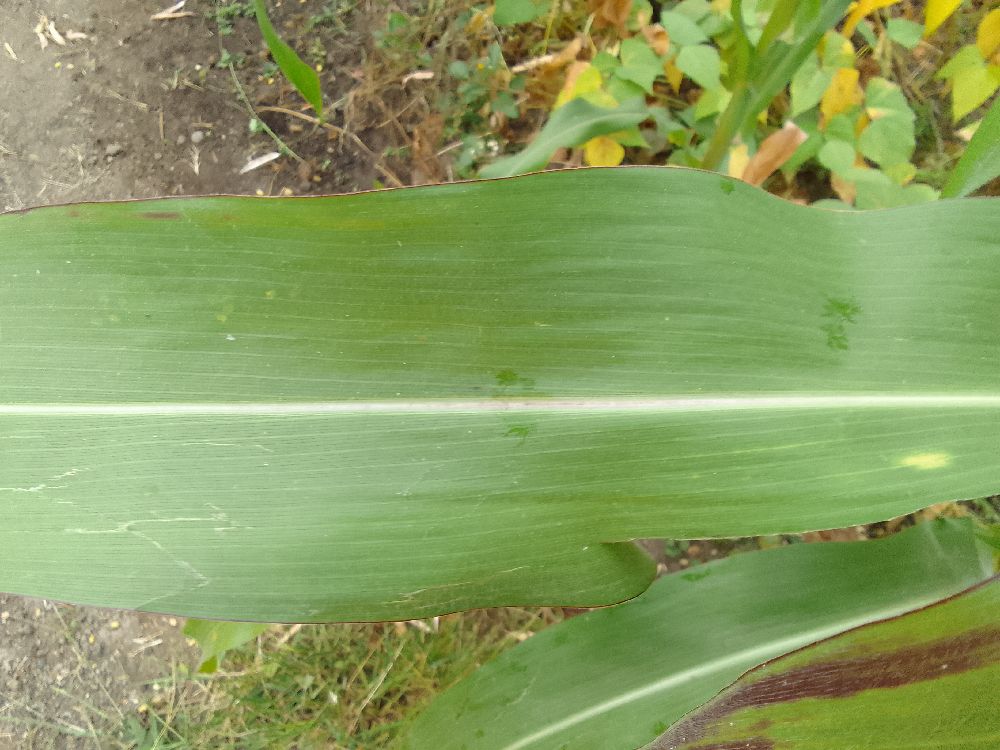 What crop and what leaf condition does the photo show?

maize, healthy
